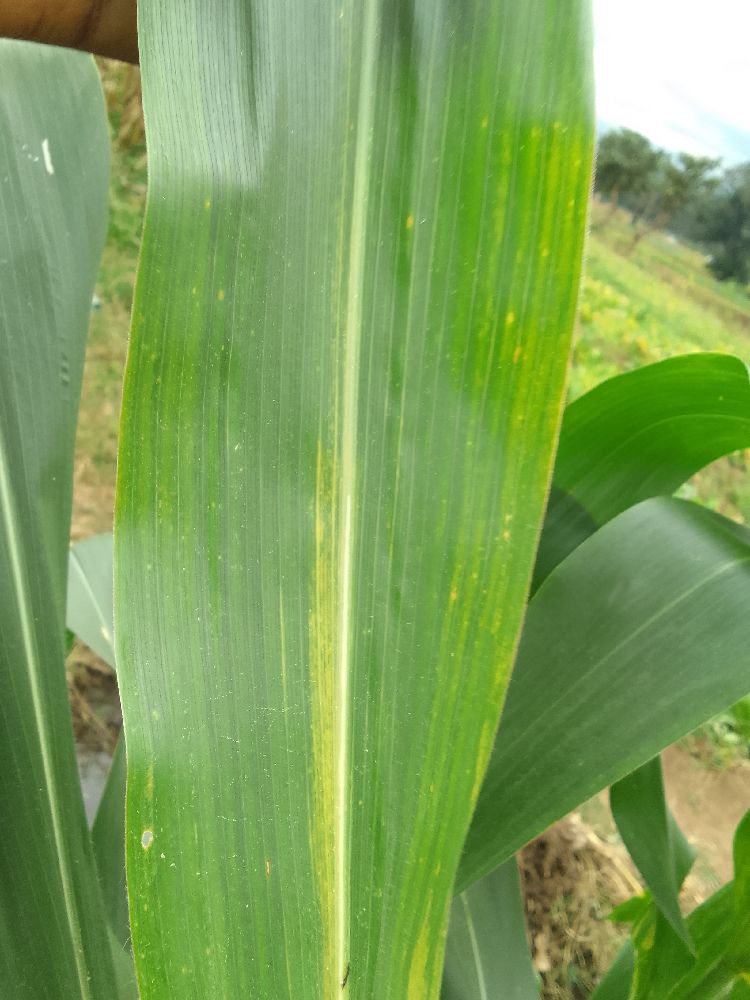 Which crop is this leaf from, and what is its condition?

maize, maize lethal necrosis
